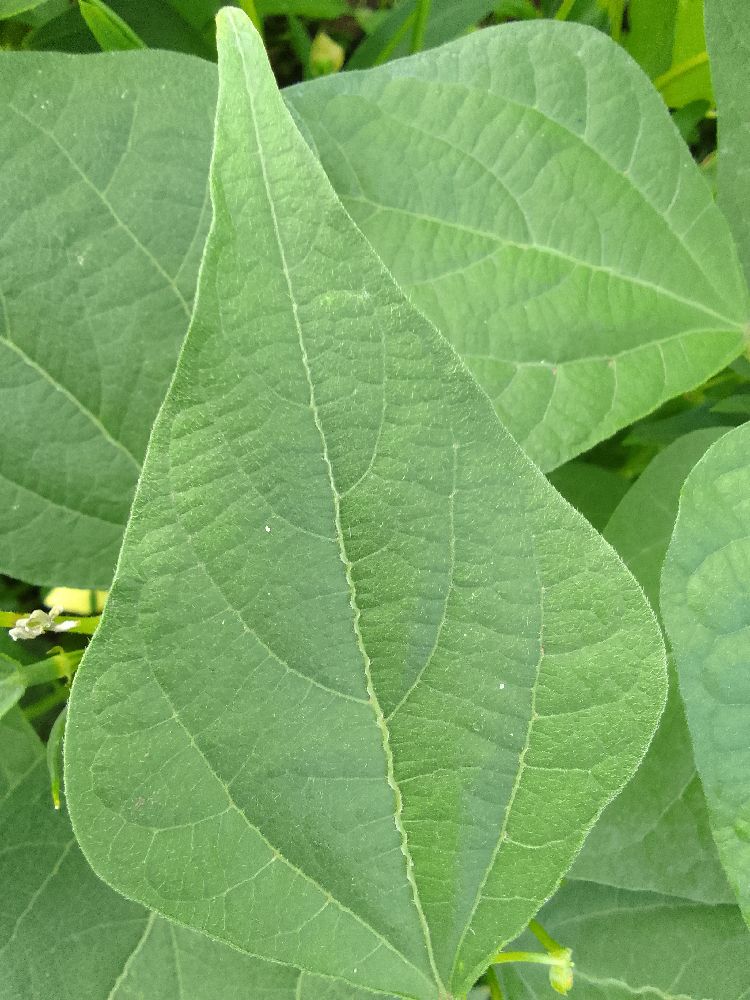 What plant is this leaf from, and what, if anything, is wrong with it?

common bean, healthy
